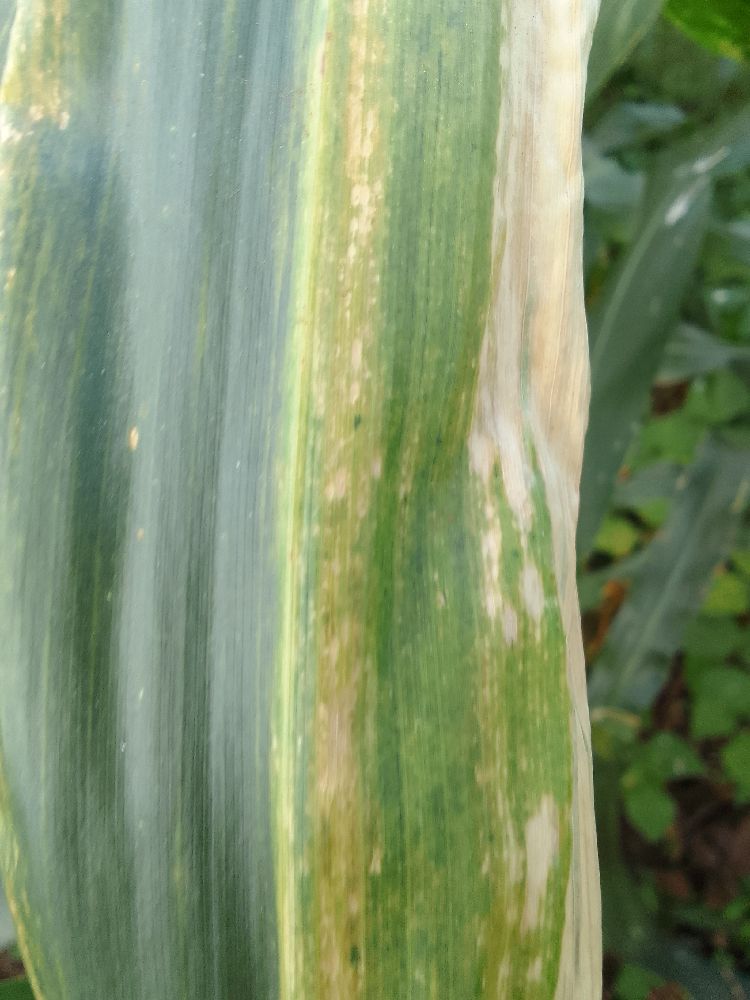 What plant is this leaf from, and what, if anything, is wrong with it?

maize, maize lethal necrosis
